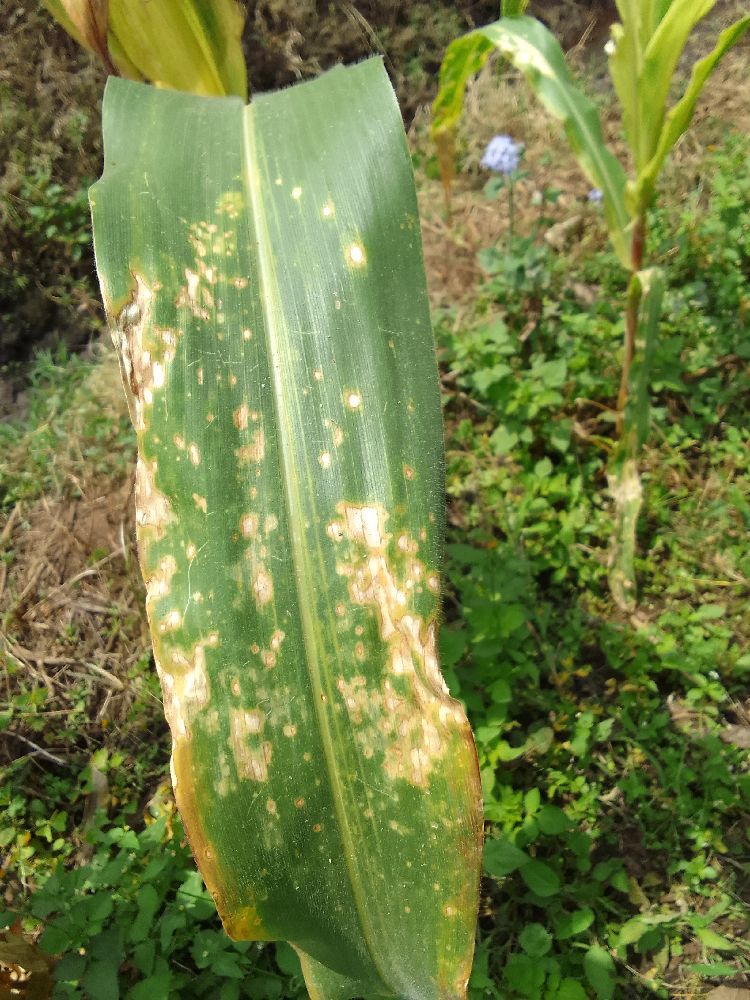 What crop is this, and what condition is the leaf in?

maize, maize lethal necrosis
